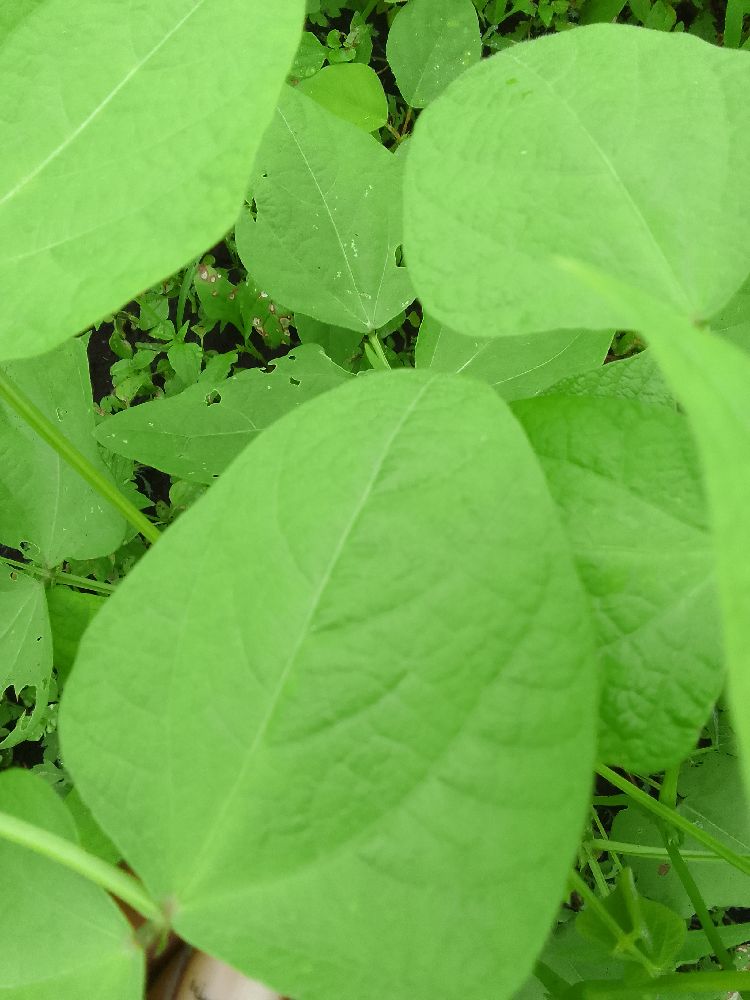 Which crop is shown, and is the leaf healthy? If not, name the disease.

common bean, healthy
